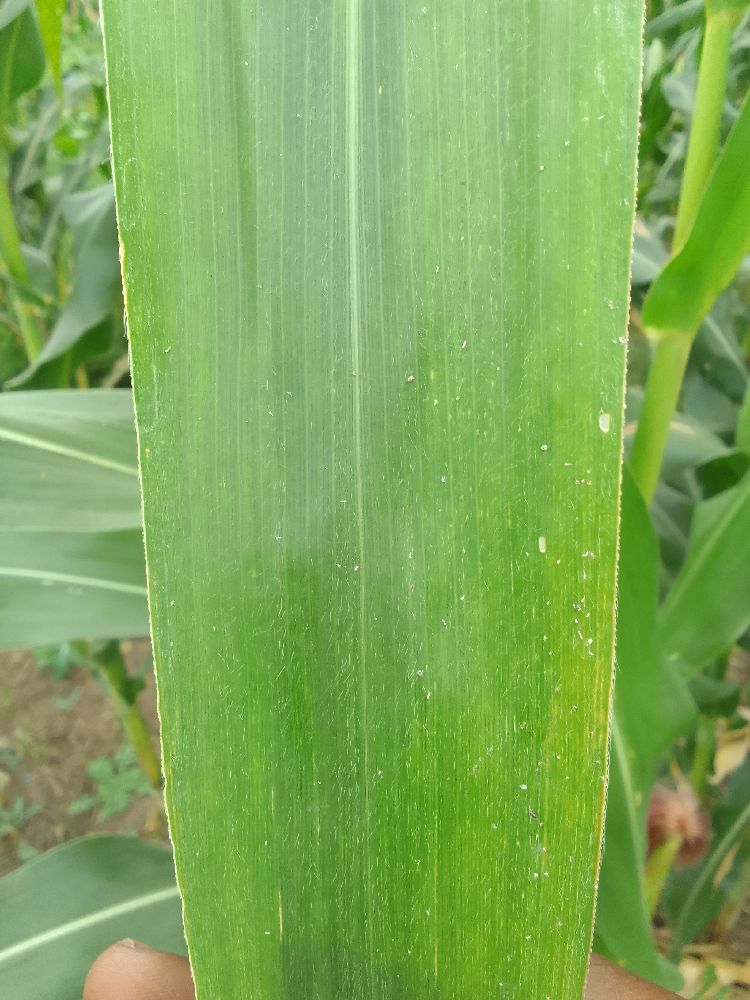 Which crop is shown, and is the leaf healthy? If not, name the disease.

maize, healthy
